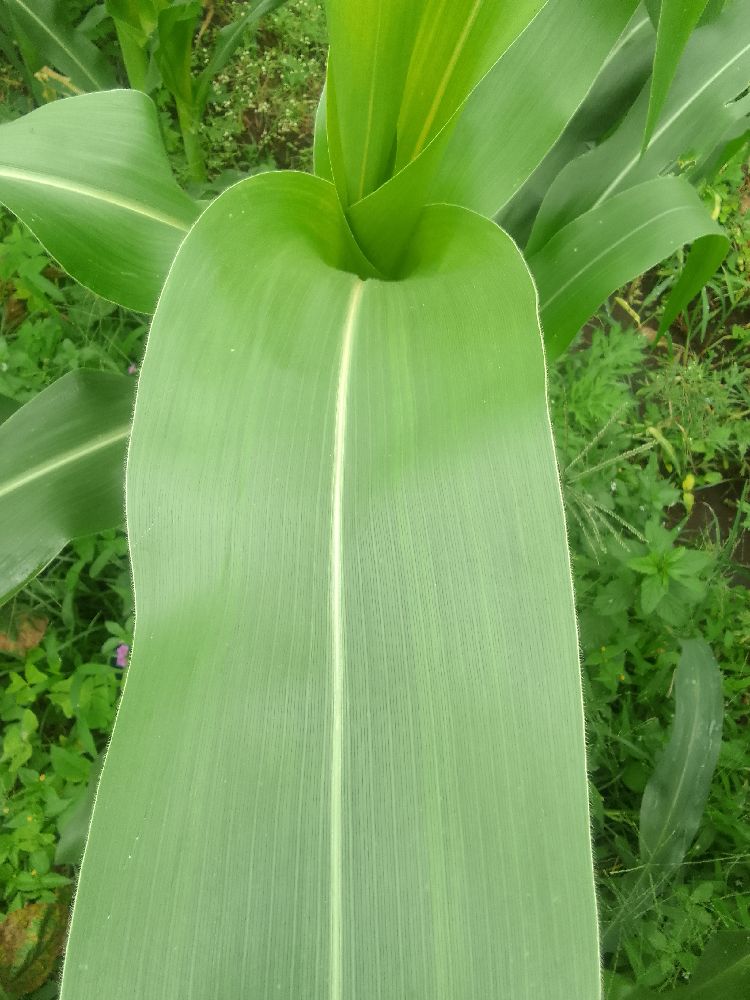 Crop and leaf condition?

maize, healthy
